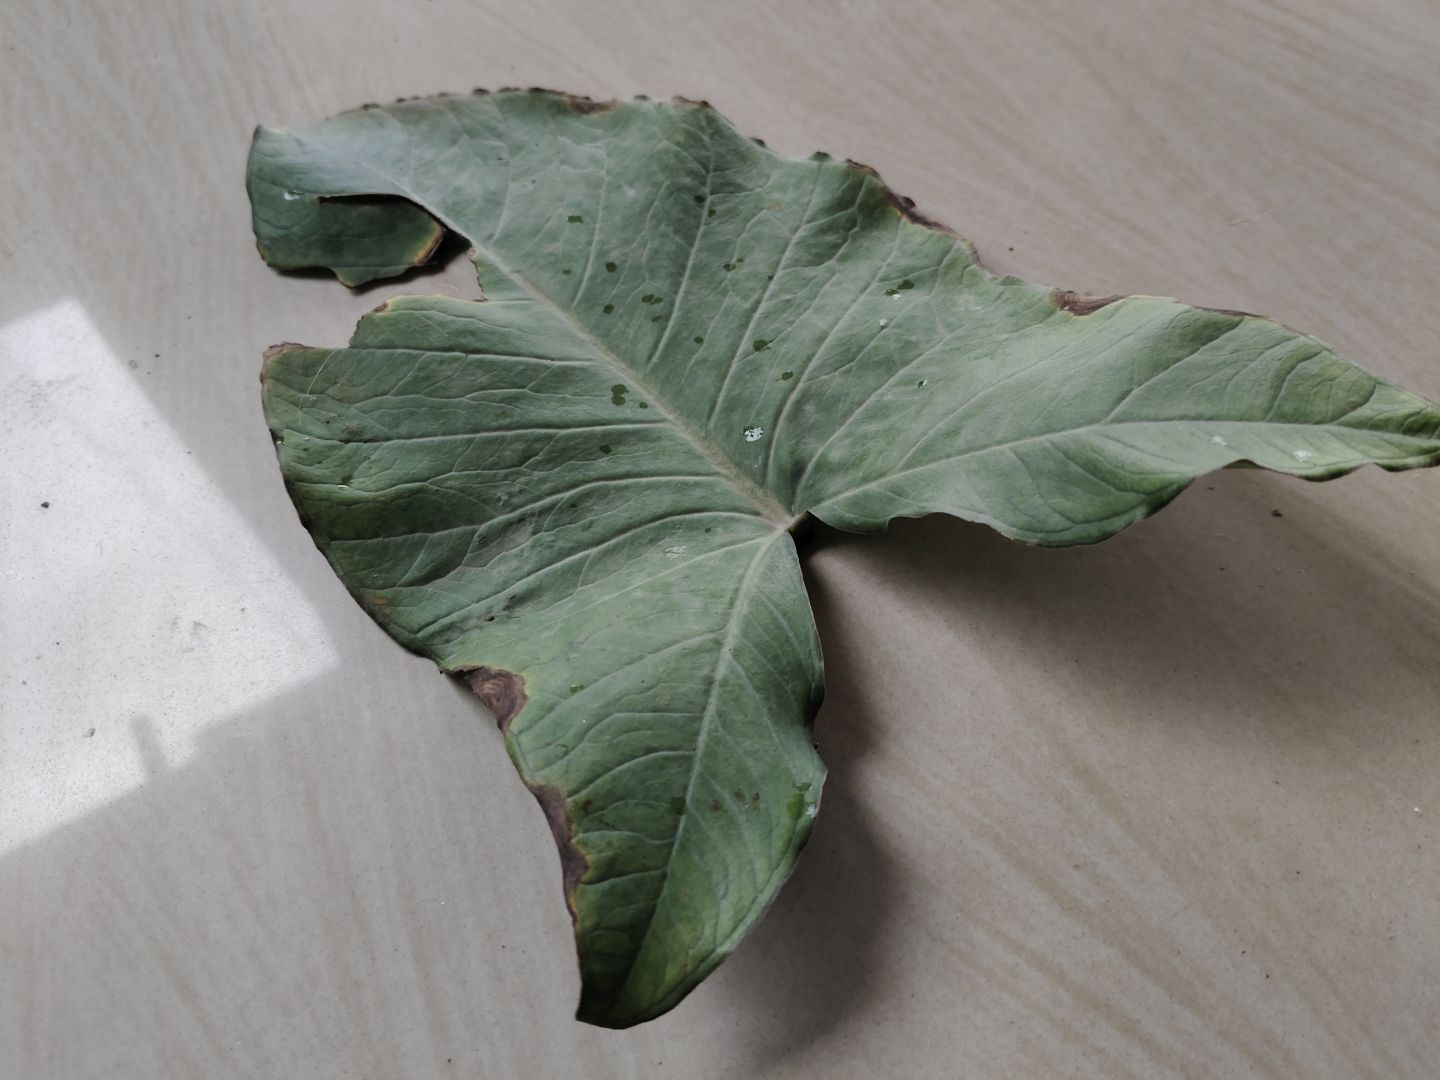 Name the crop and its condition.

taro, leaf blight
